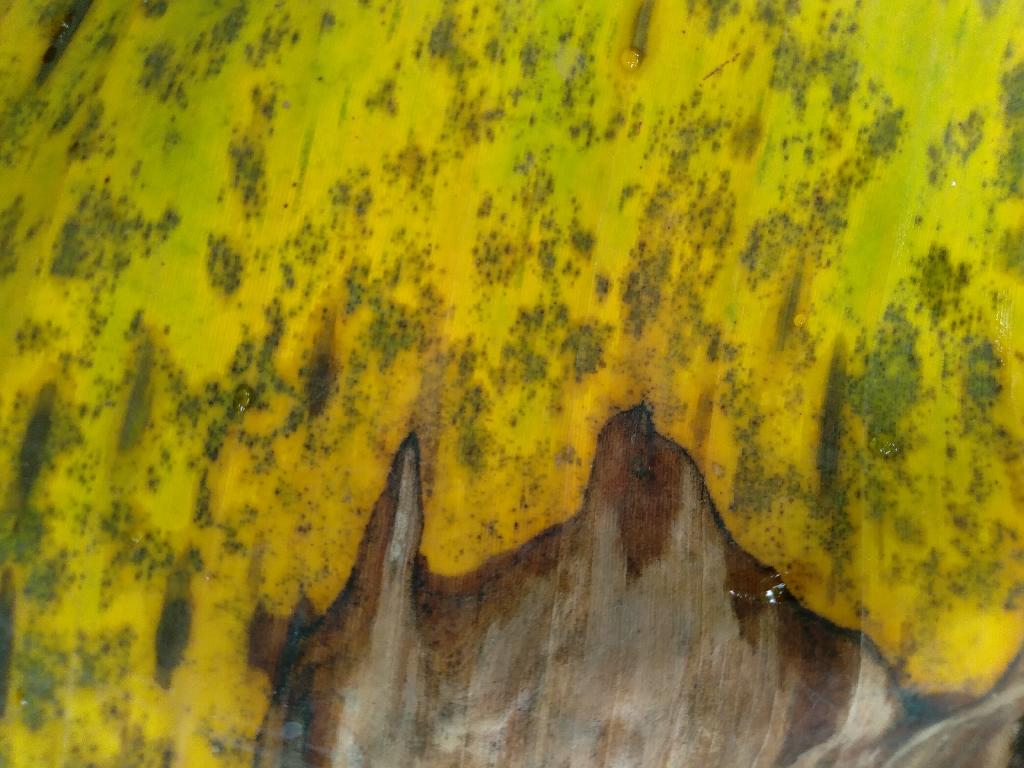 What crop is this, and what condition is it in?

banana, black sigatoka
